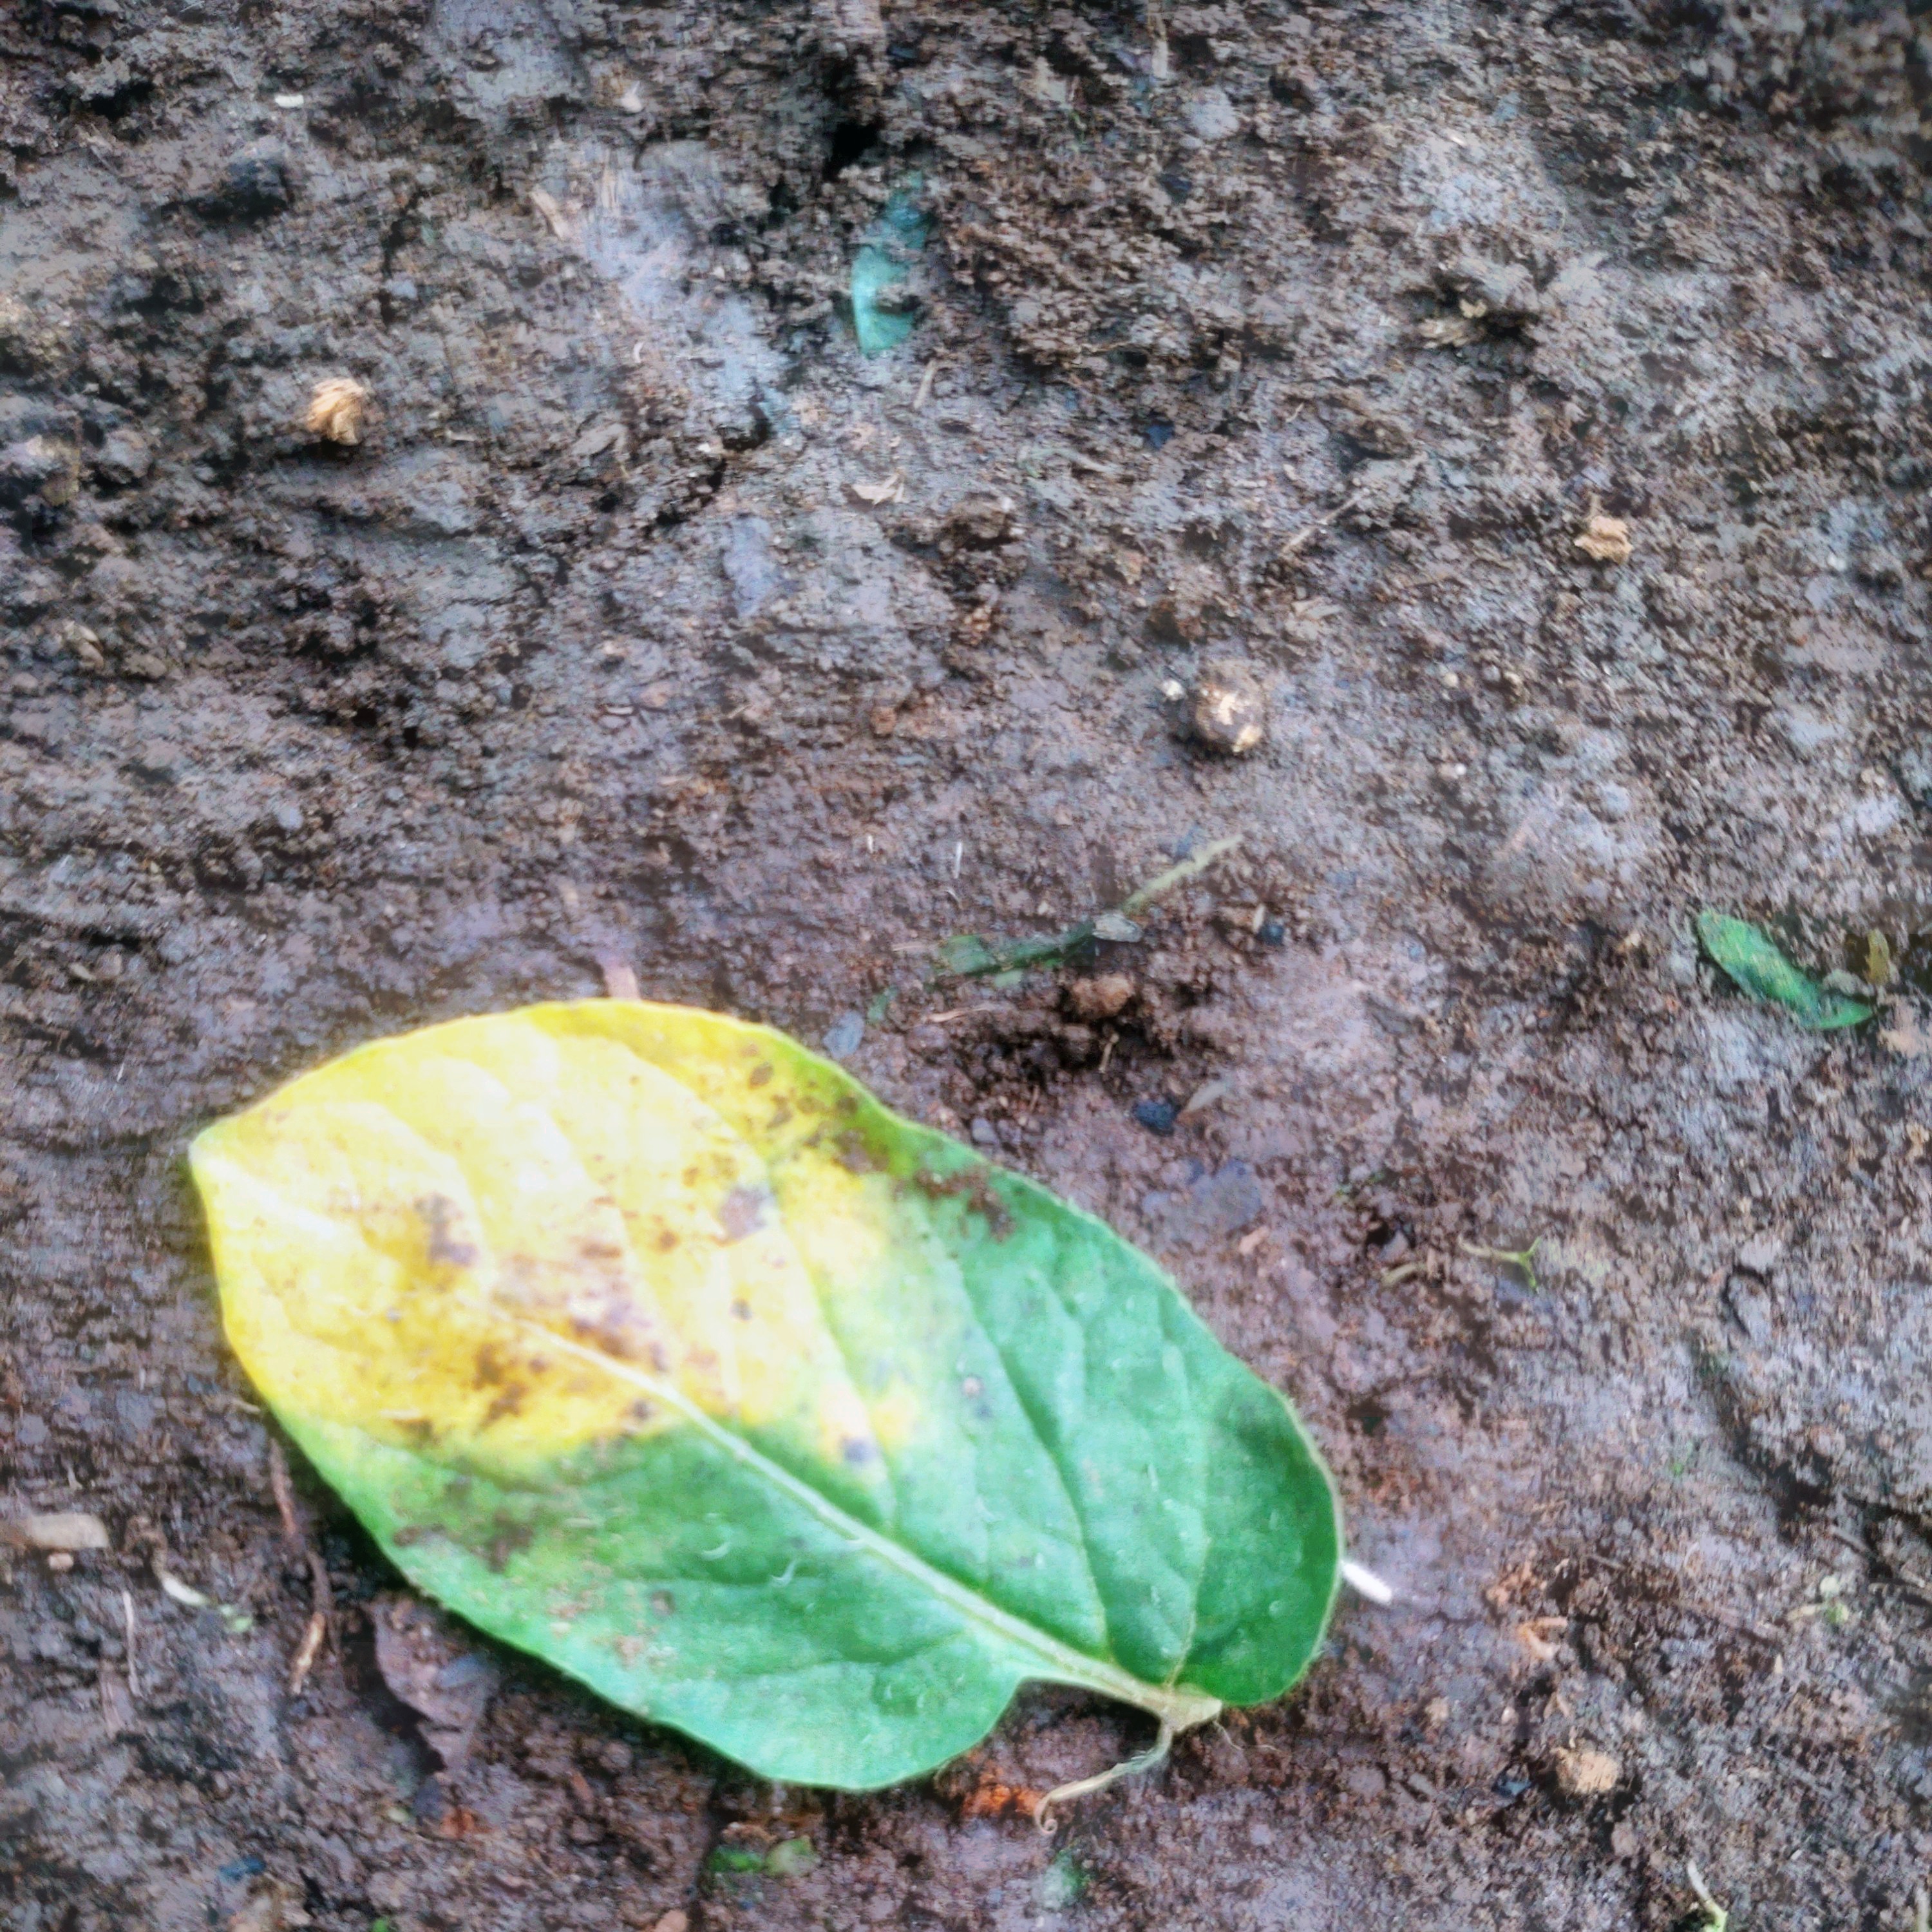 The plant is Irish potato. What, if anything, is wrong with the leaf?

late blight
